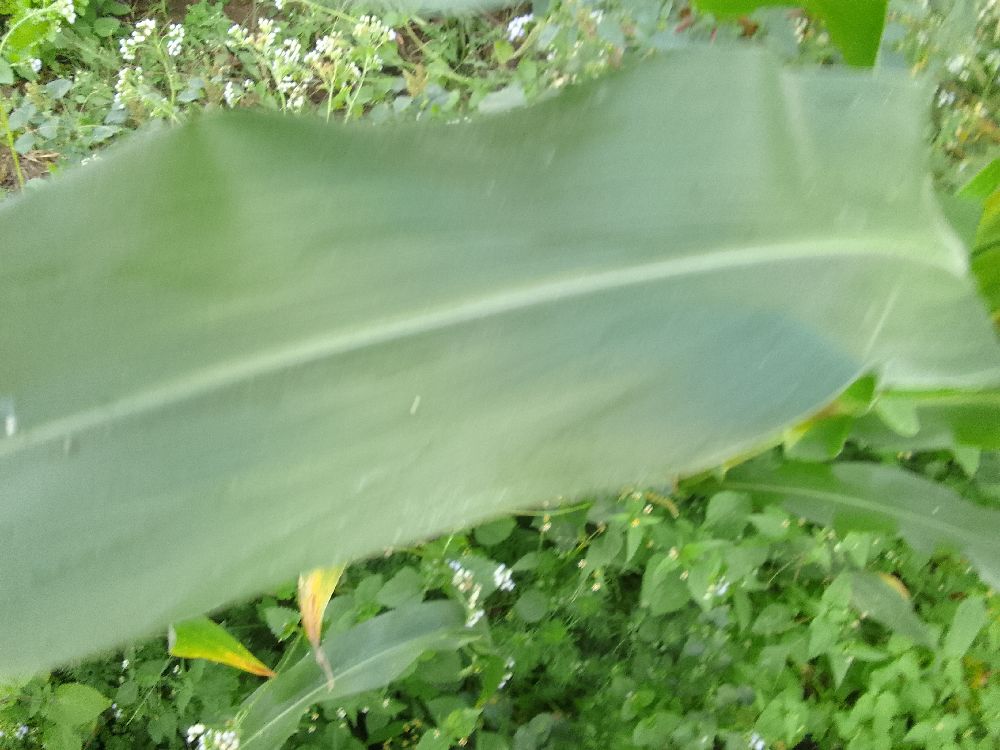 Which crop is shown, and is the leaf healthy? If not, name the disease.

maize, healthy
